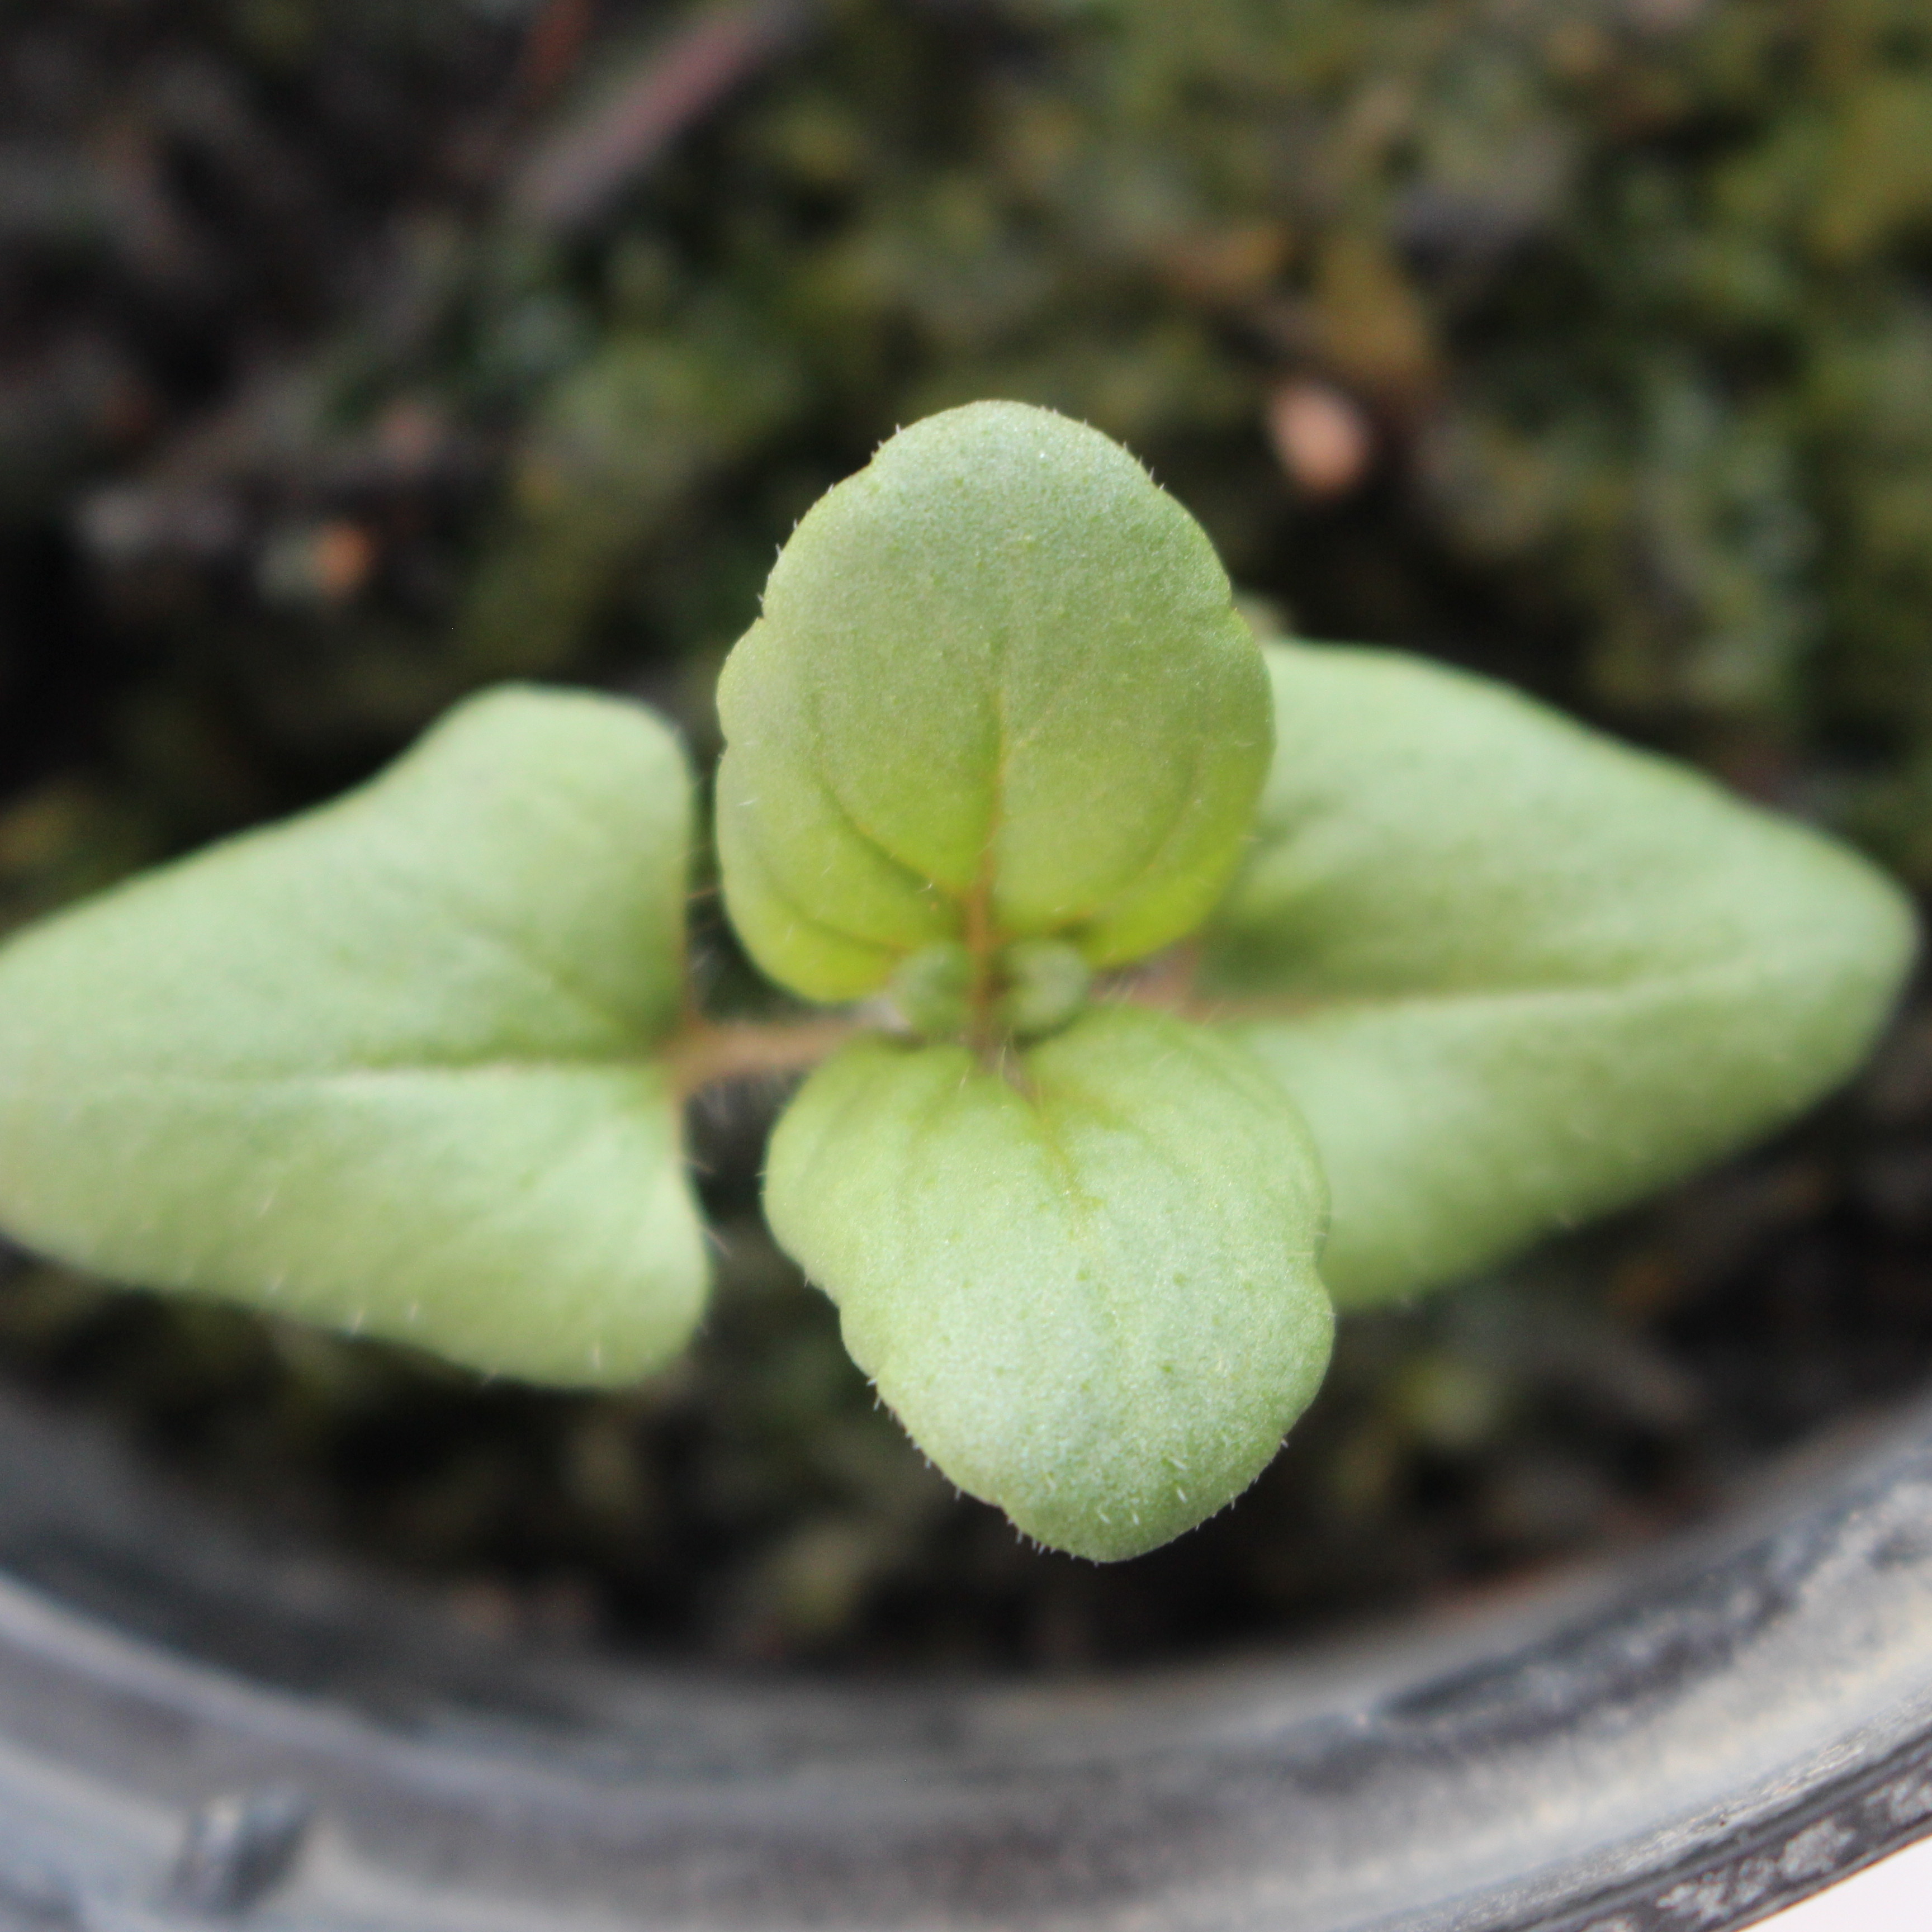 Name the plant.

Veronica persica
